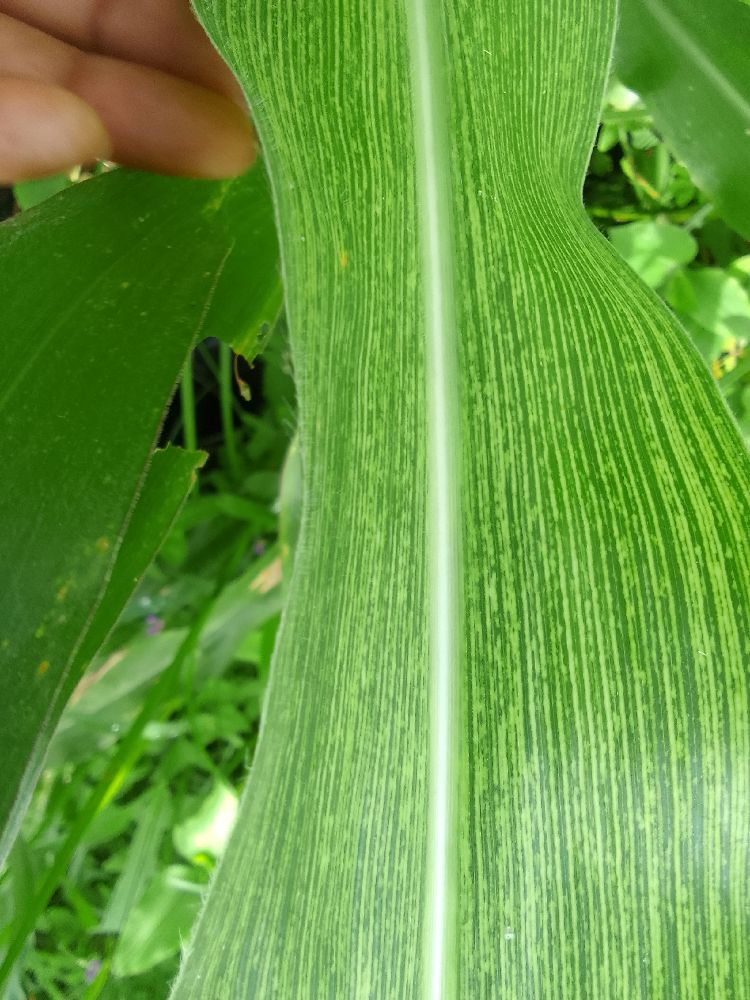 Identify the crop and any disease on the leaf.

maize, maize streak virus
